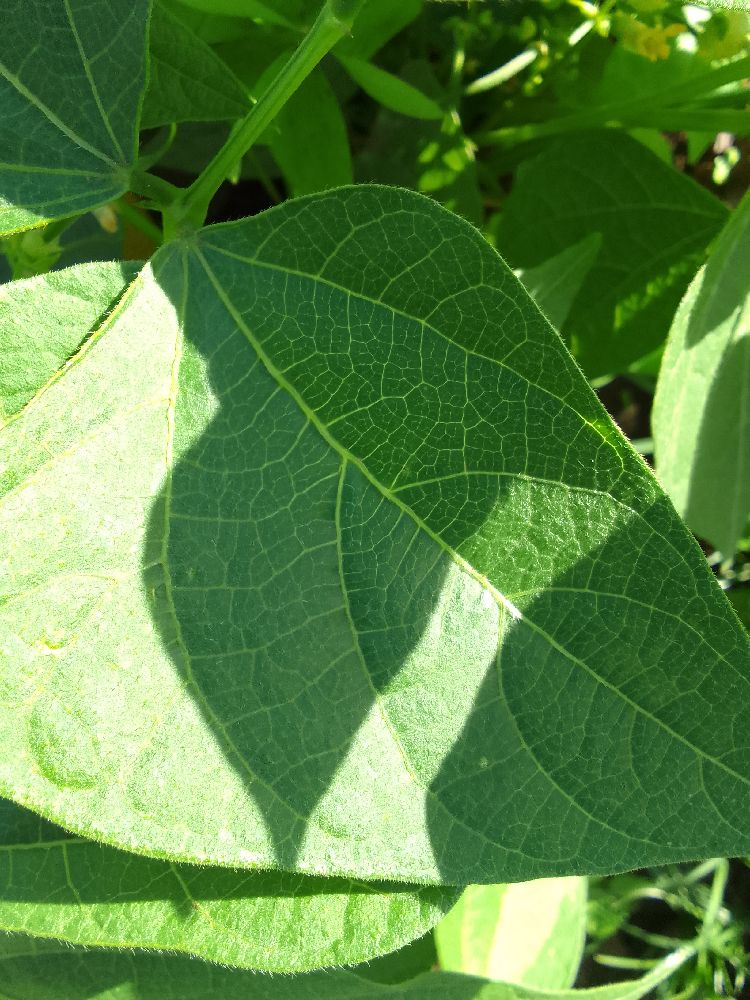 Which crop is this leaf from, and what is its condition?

common bean, healthy
